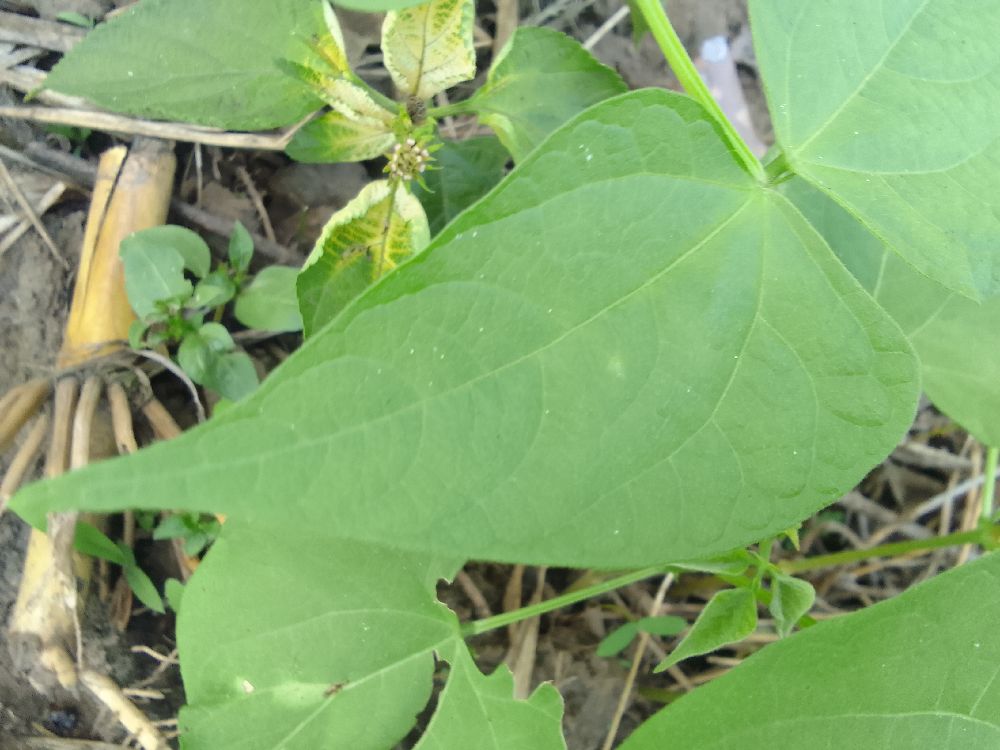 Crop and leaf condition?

common bean, healthy
